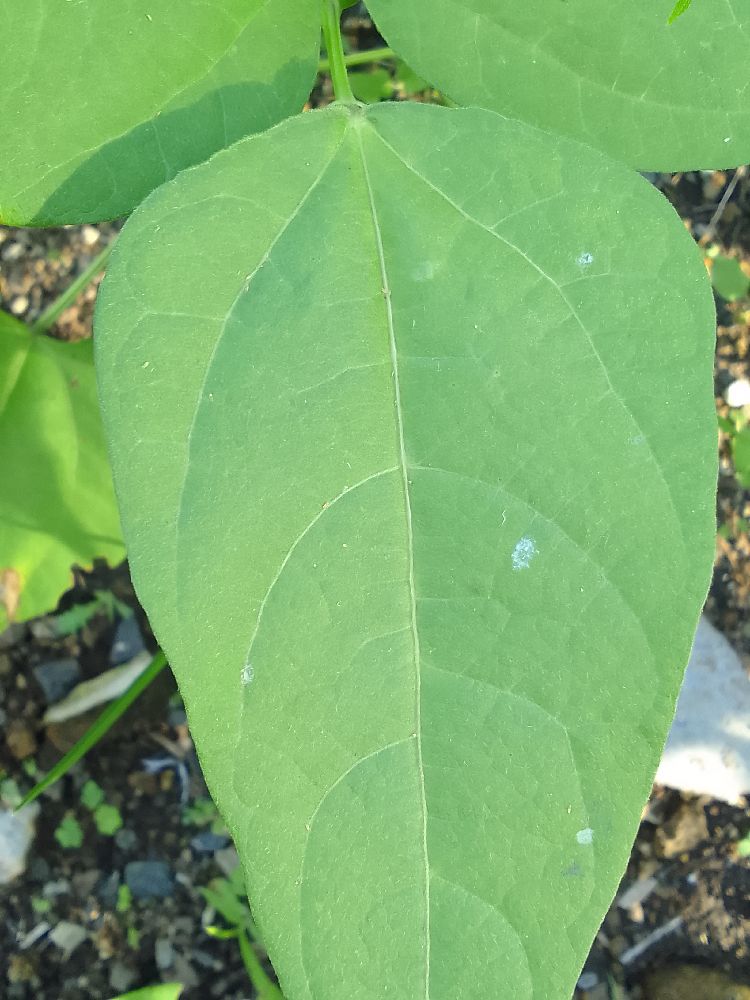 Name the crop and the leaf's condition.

common bean, healthy
